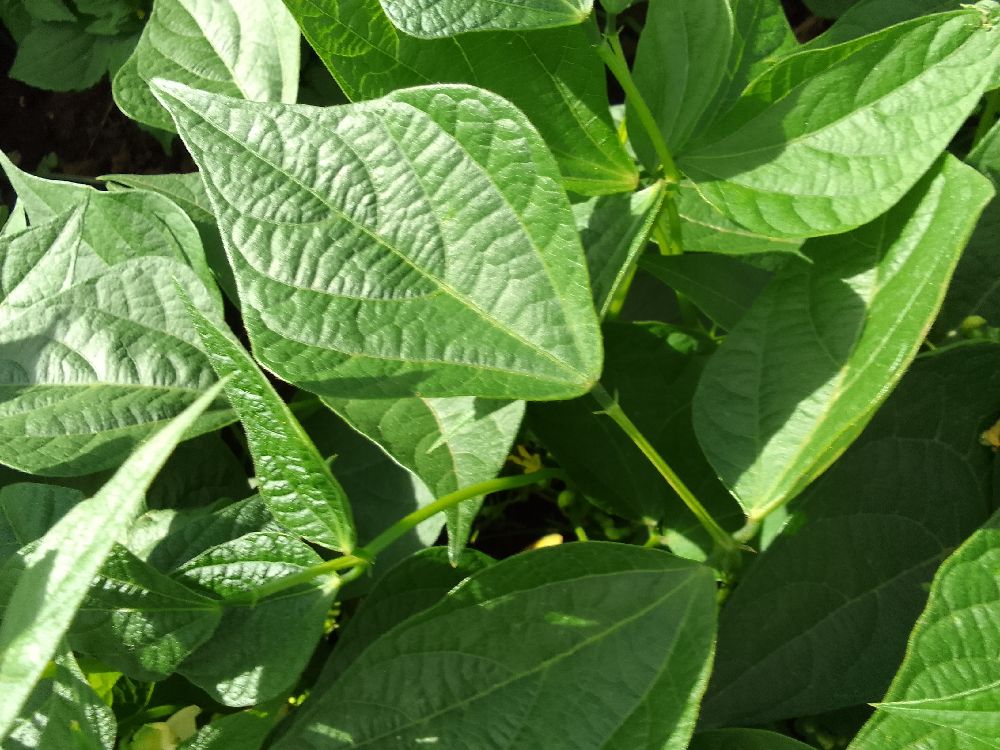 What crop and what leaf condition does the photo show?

common bean, healthy
